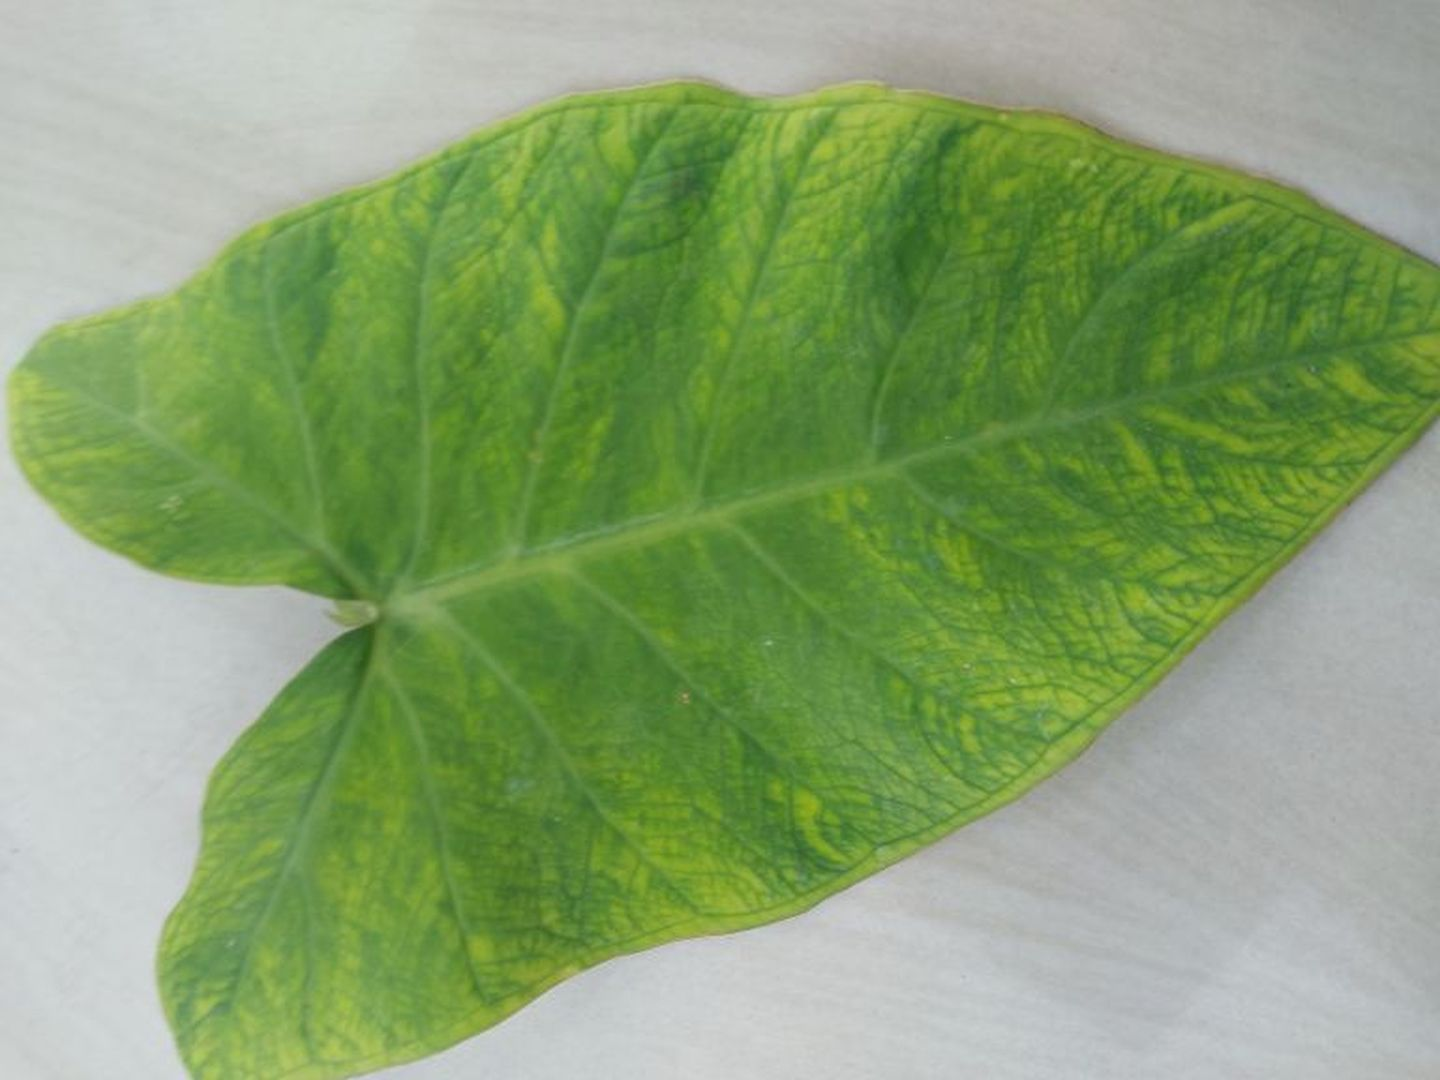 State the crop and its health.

taro, mosaic
